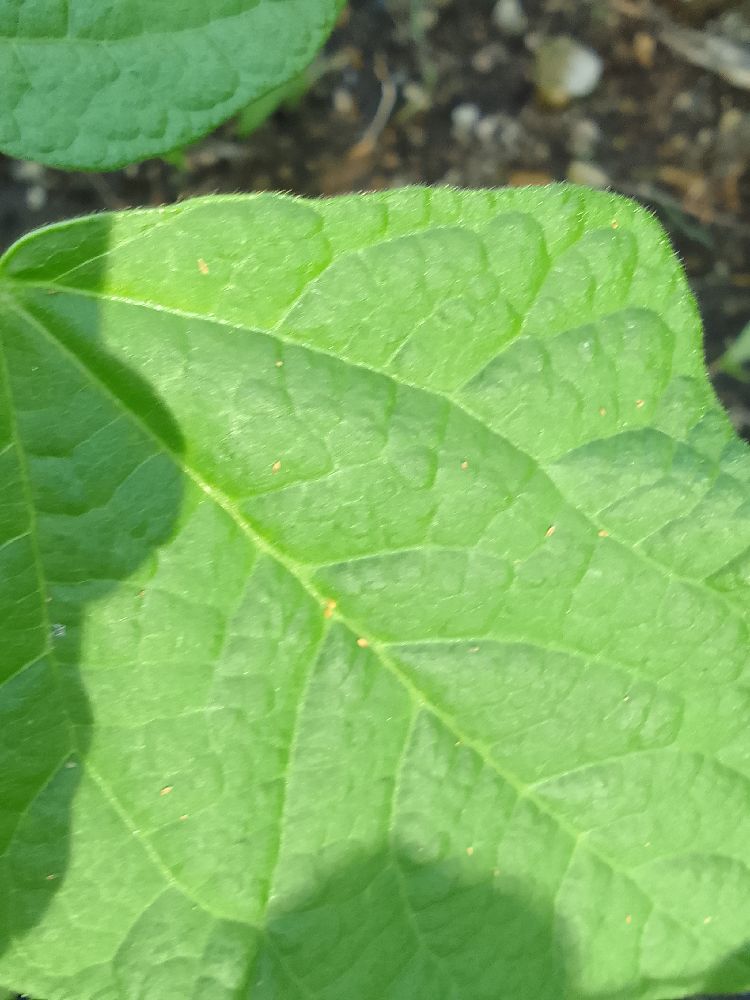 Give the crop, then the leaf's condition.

common bean, healthy
